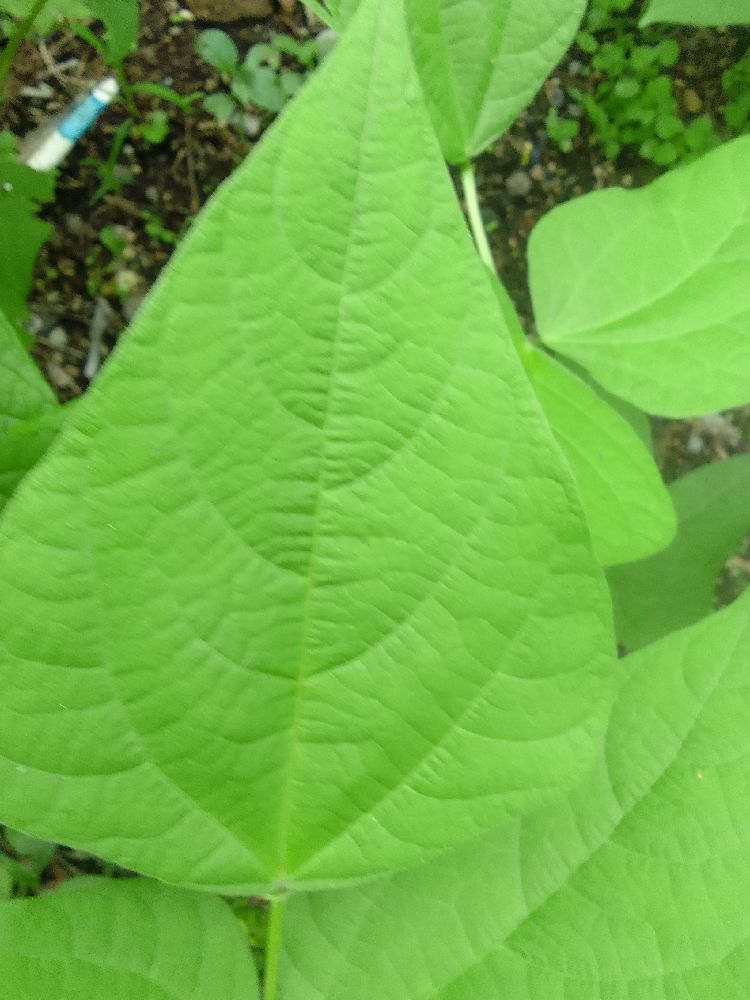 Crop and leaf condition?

common bean, healthy
